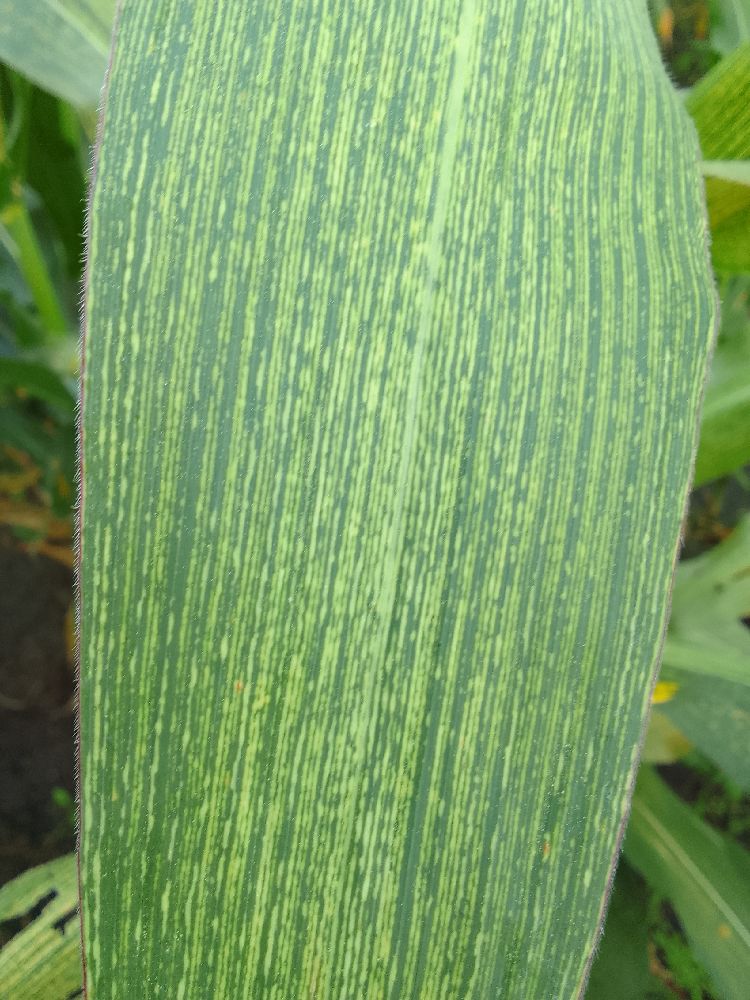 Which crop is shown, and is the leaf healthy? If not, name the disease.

maize, maize streak virus
